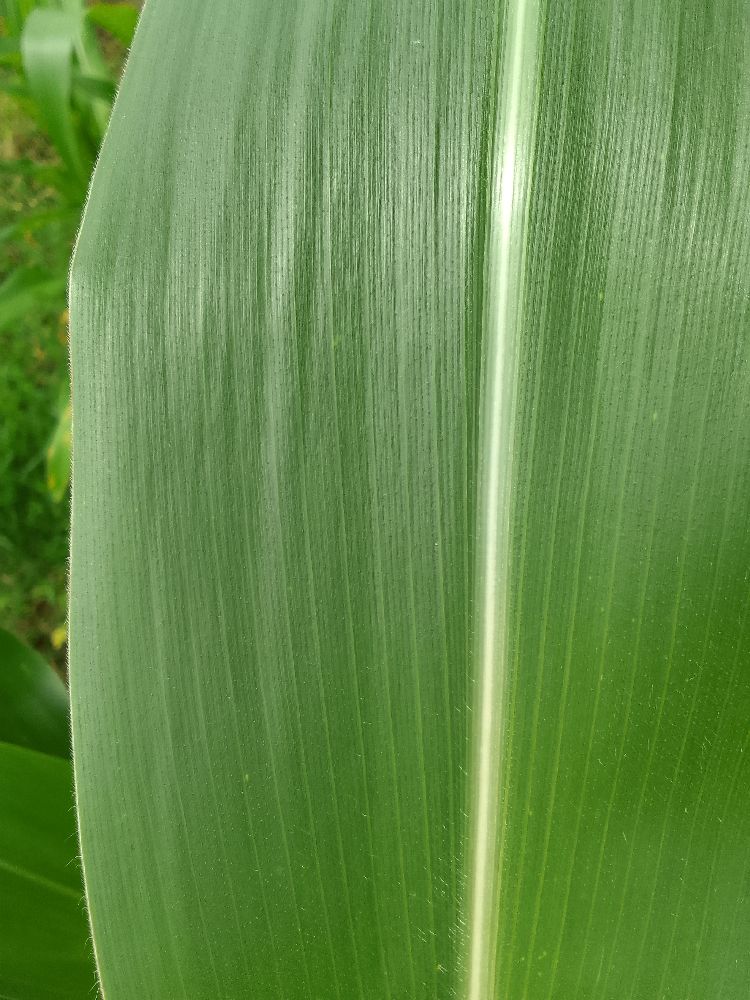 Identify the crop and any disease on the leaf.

maize, healthy
